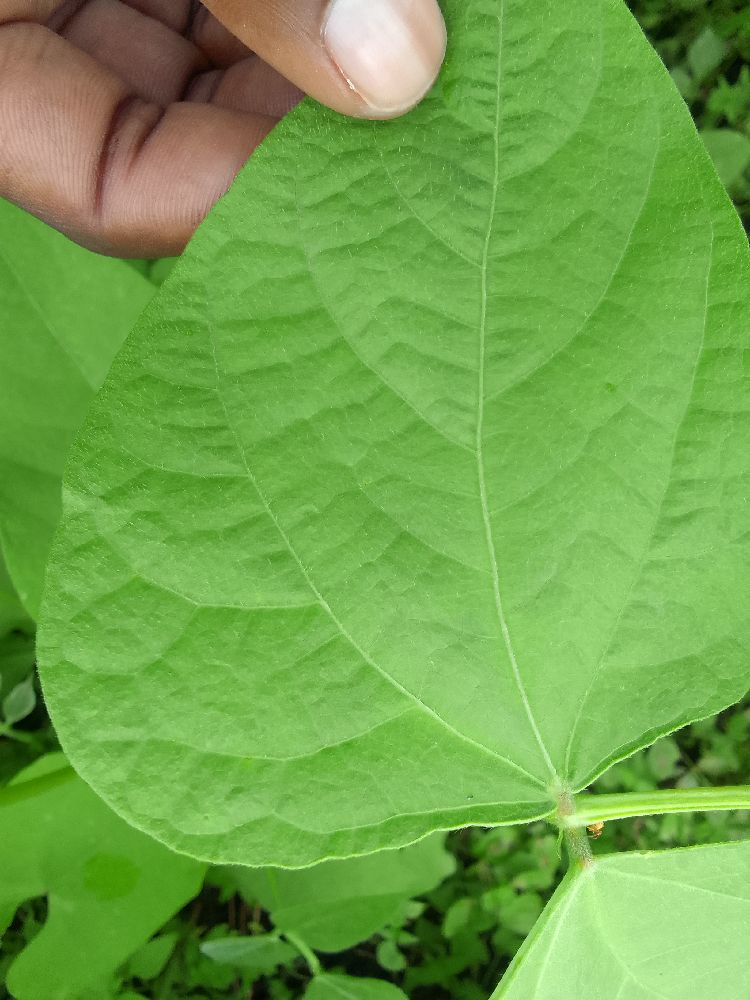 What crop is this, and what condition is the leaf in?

common bean, healthy
